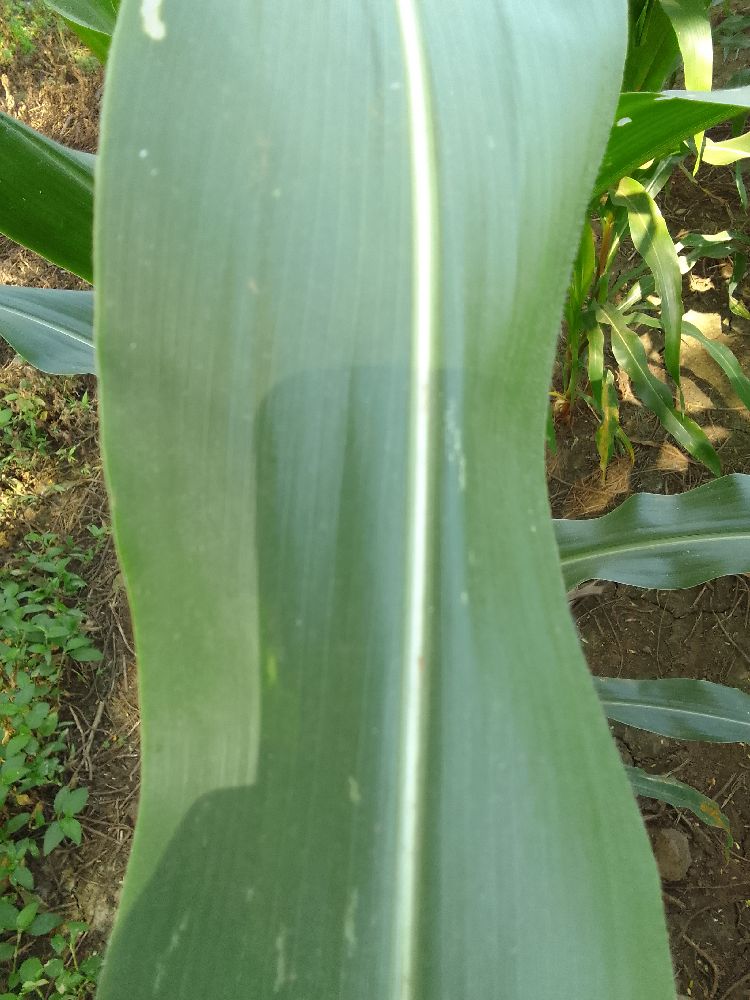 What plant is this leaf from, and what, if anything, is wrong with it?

maize, healthy
